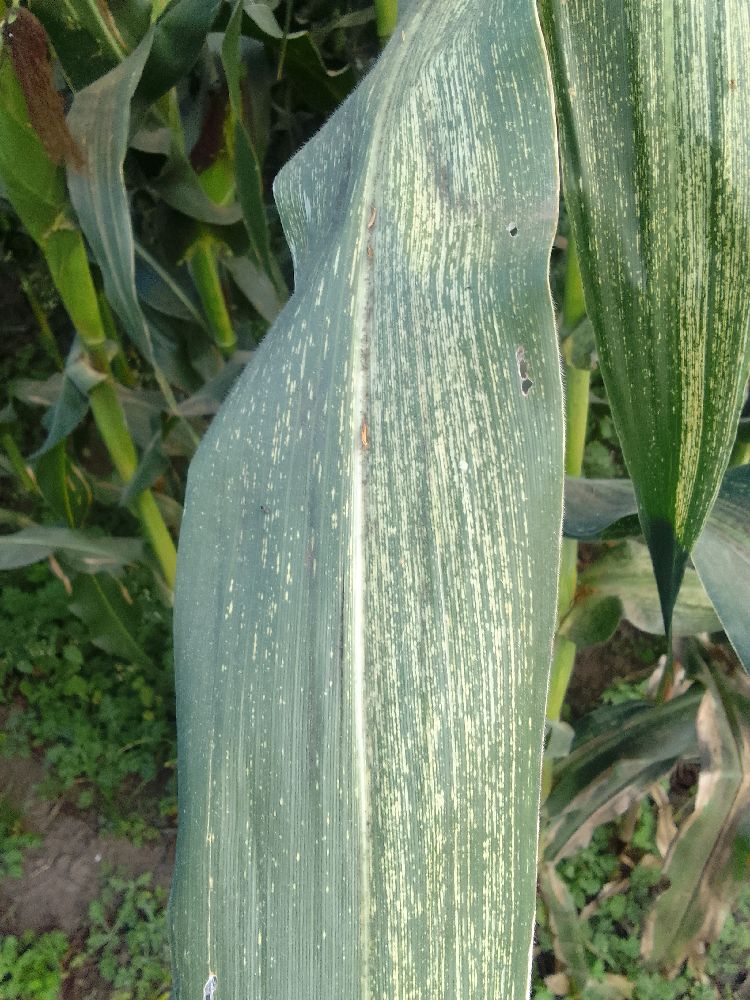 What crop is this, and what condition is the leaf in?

maize, maize streak virus
